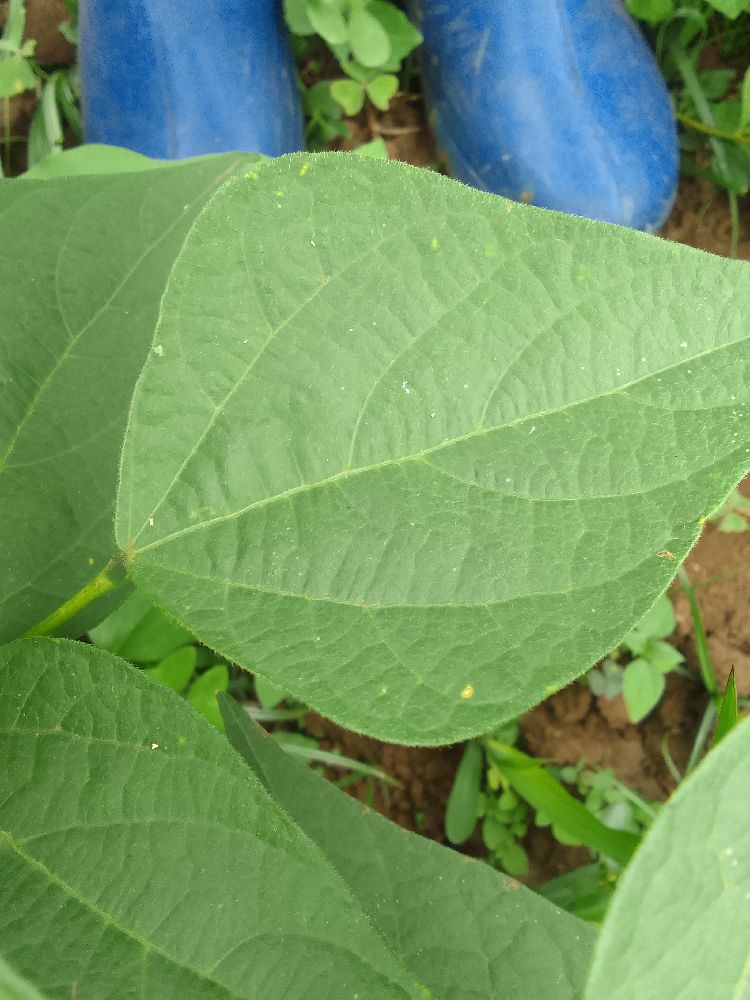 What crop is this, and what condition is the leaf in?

common bean, healthy
